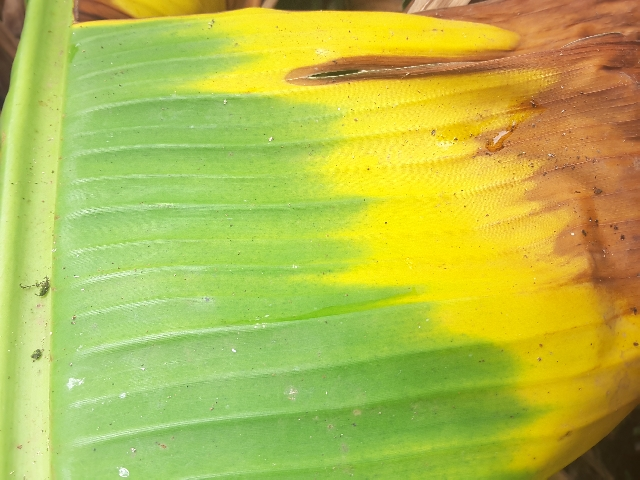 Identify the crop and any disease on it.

banana, fusarium wilt race 1
